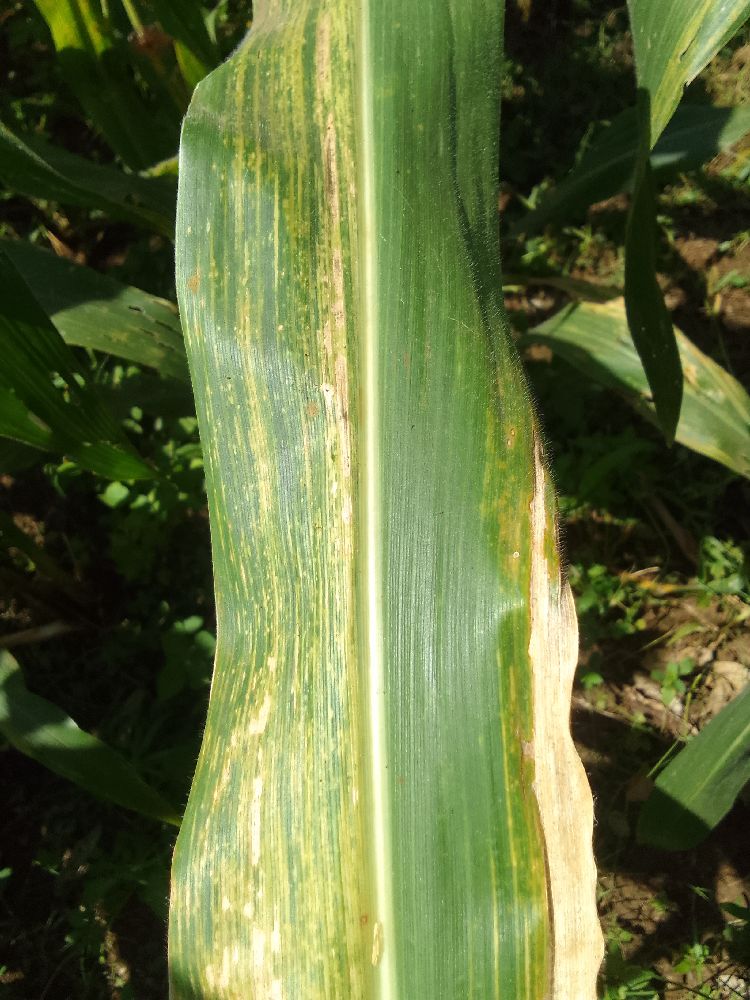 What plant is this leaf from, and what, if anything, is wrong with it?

maize, maize lethal necrosis
